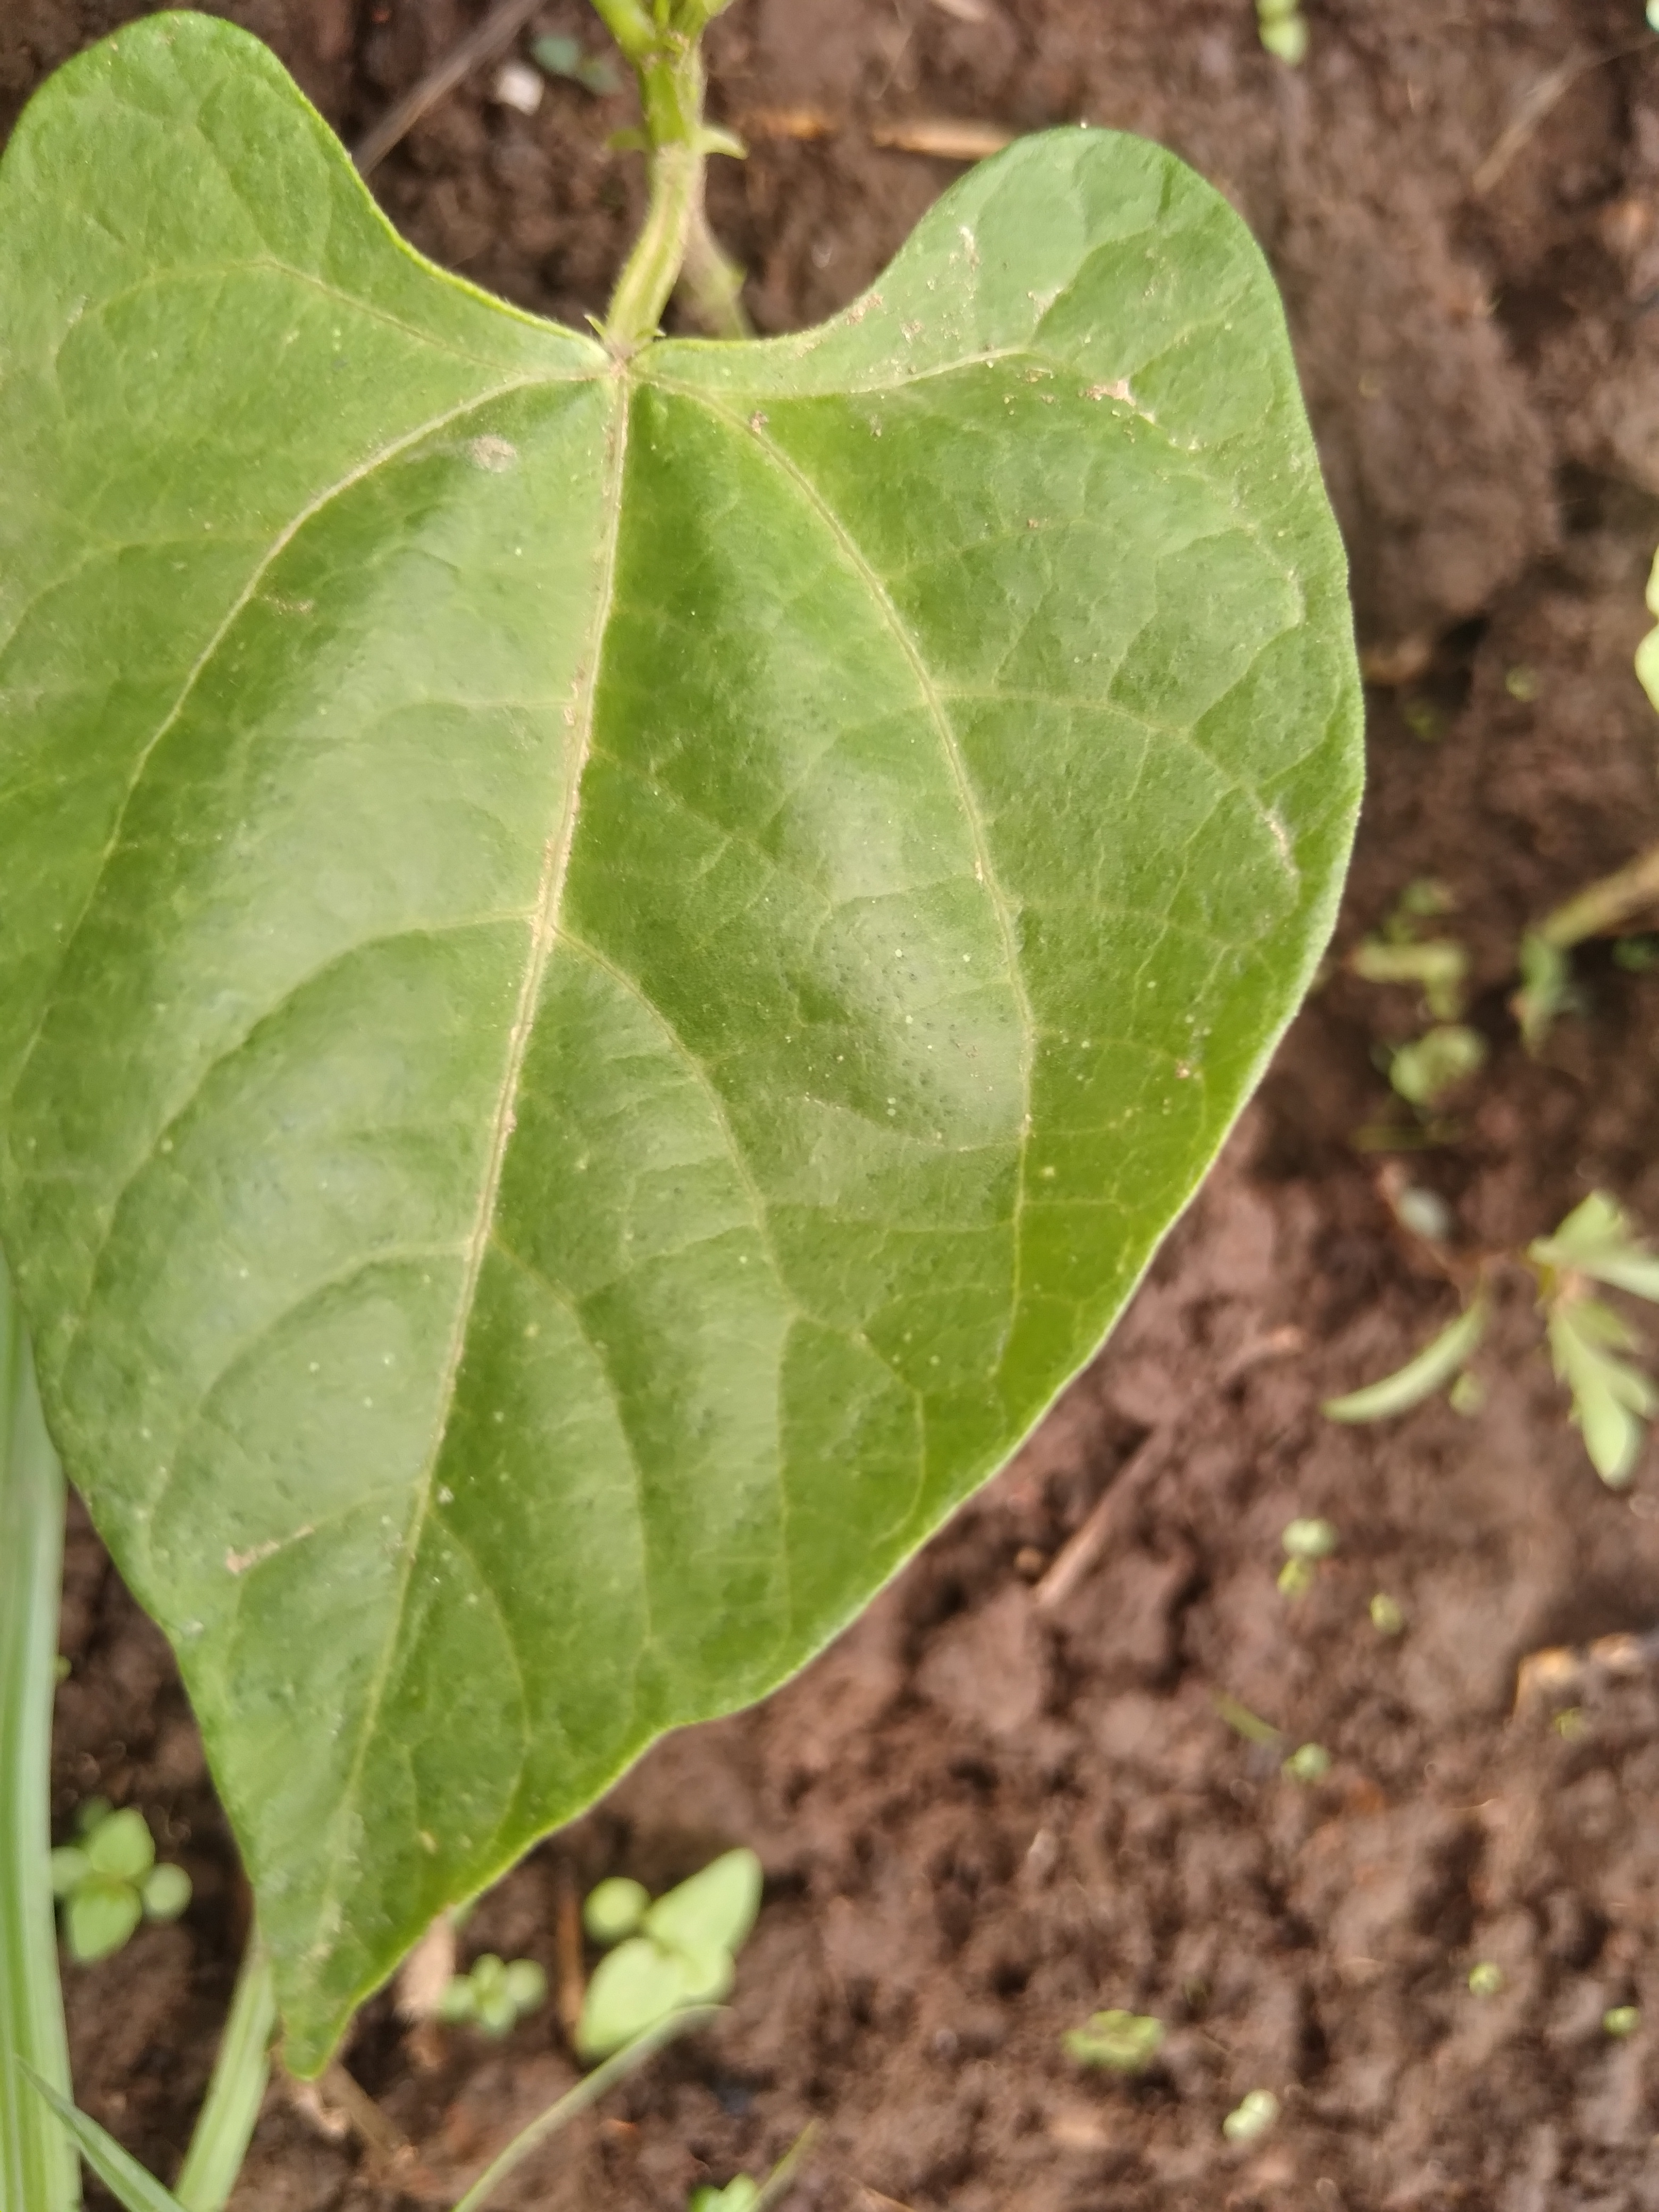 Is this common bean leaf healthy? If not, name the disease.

healthy
